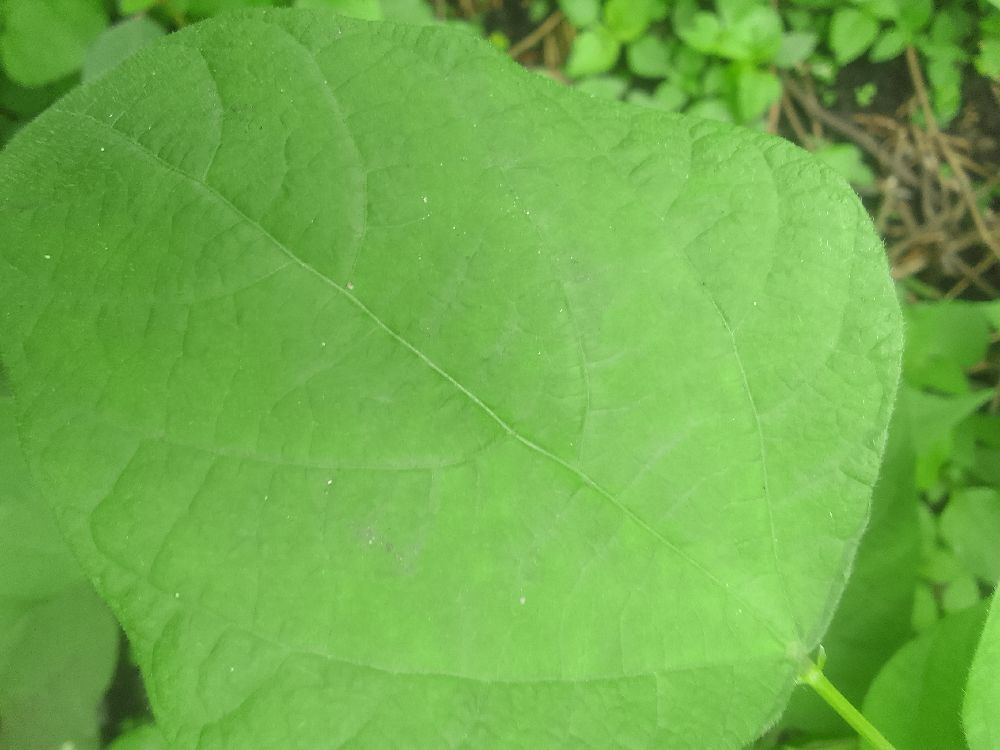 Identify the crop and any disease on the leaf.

common bean, healthy
